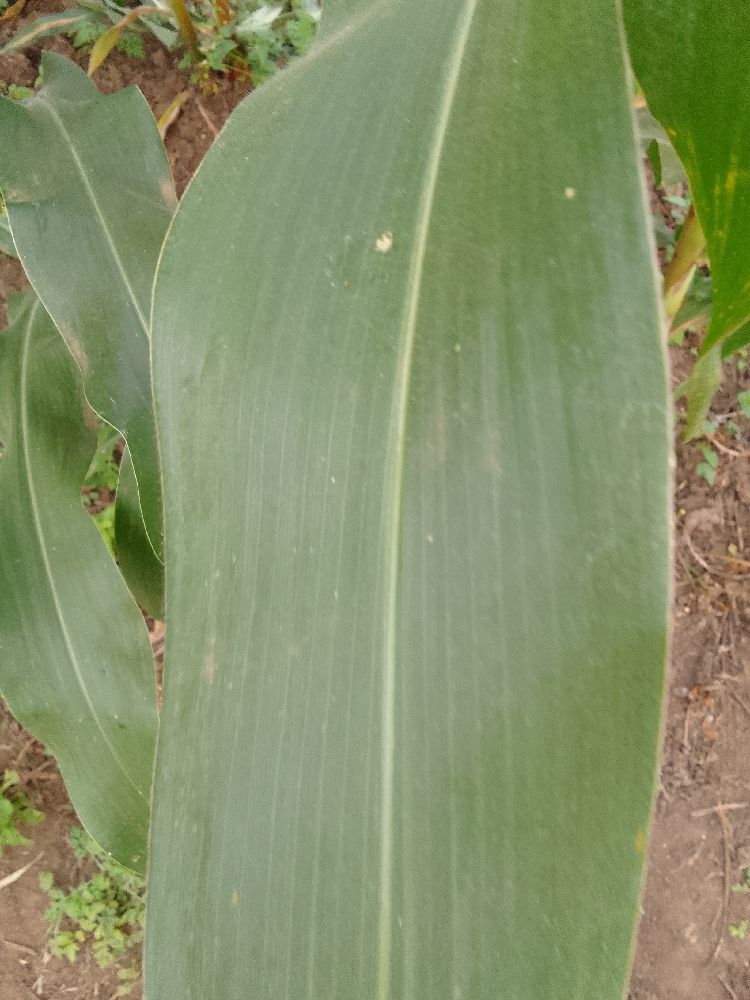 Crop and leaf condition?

maize, healthy
